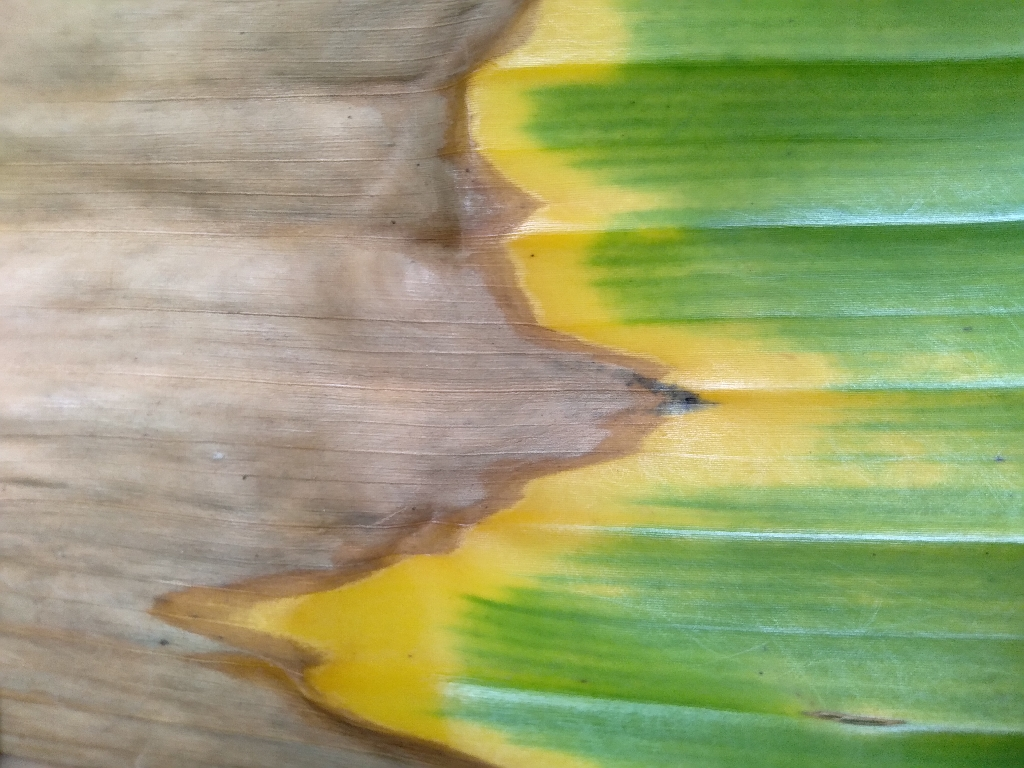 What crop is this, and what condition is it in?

banana, fusarium wilt race 1
